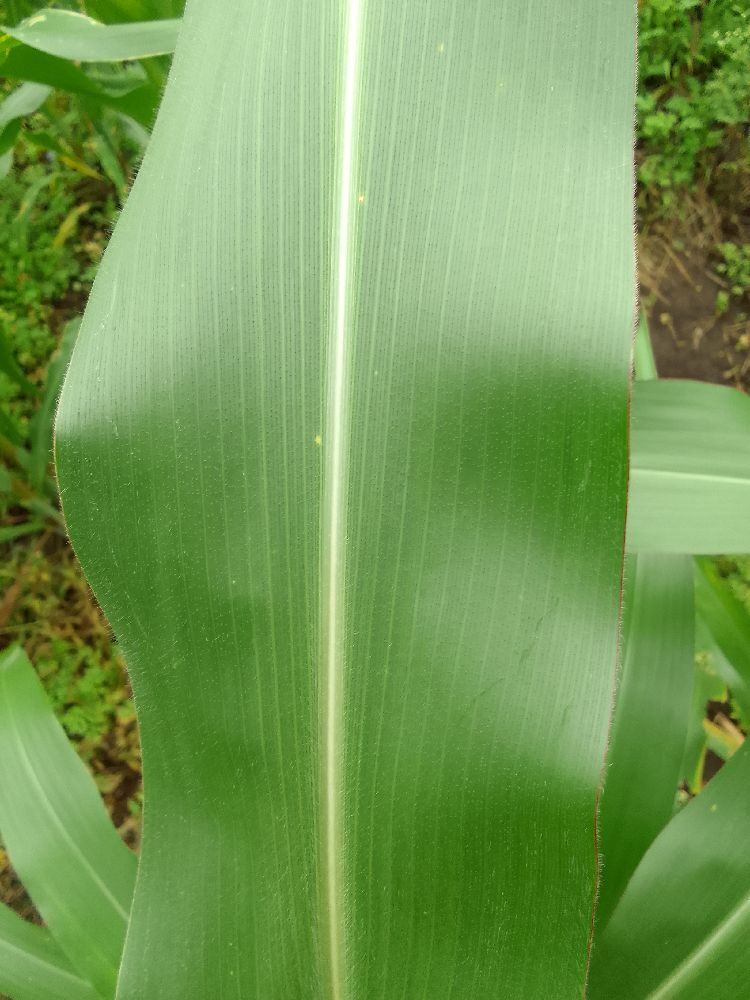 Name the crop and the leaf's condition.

maize, healthy
